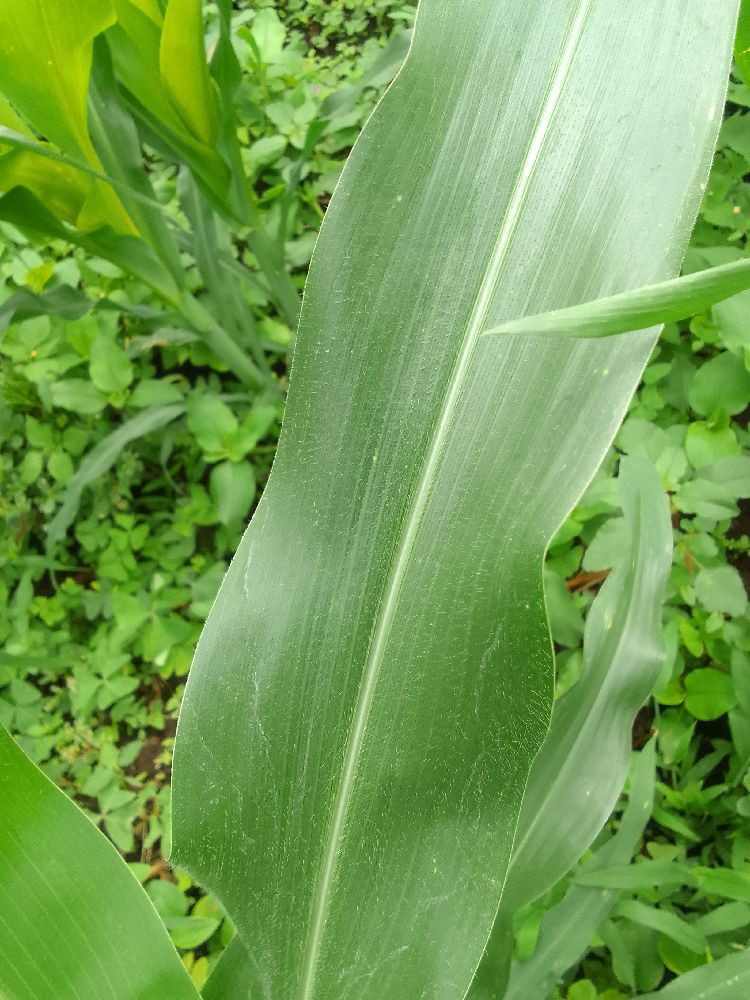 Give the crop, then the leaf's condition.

maize, healthy
